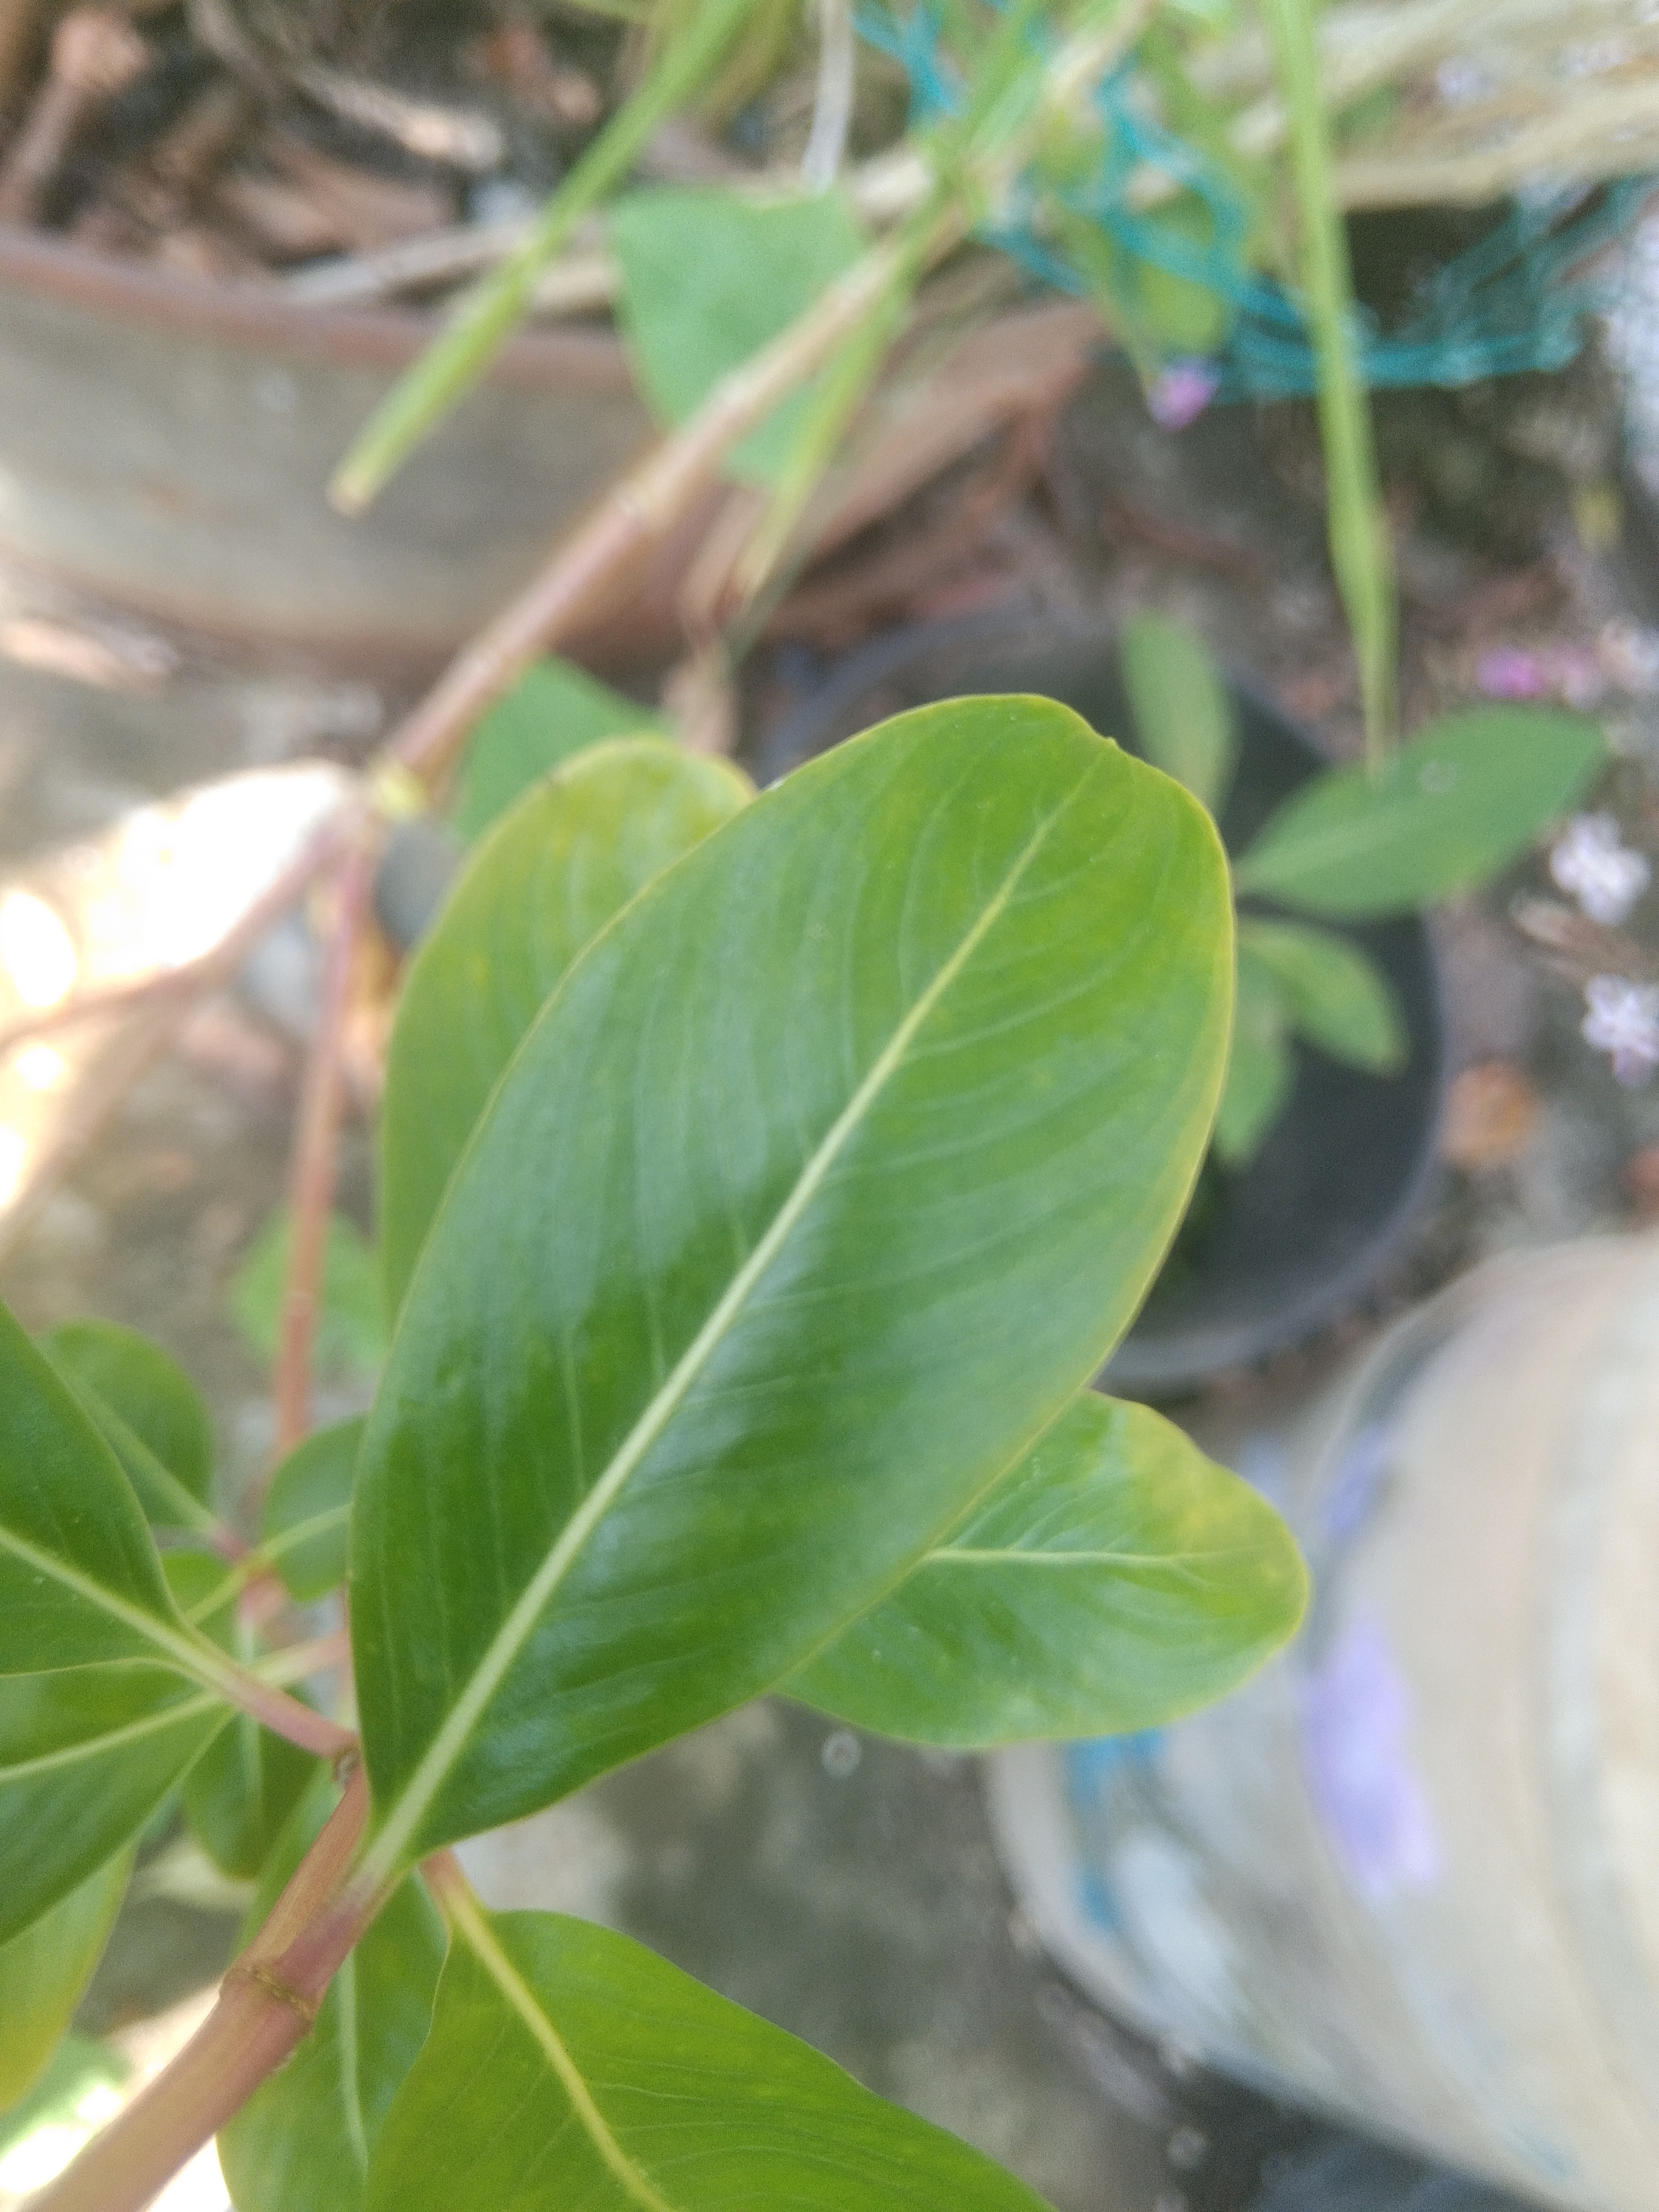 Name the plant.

rose periwinkle
